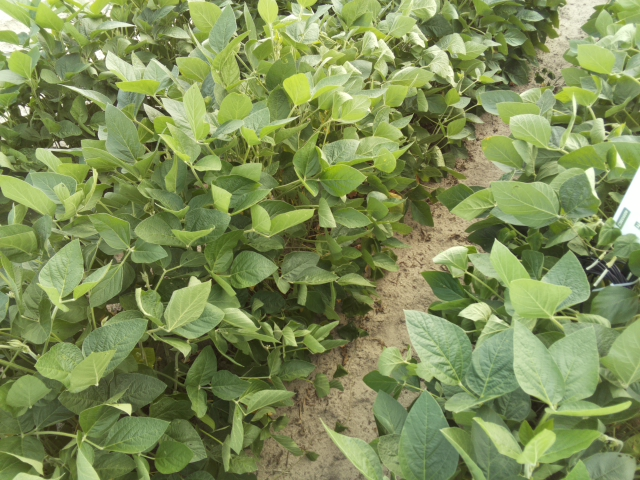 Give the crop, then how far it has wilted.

soybean, leaves with no wilting
